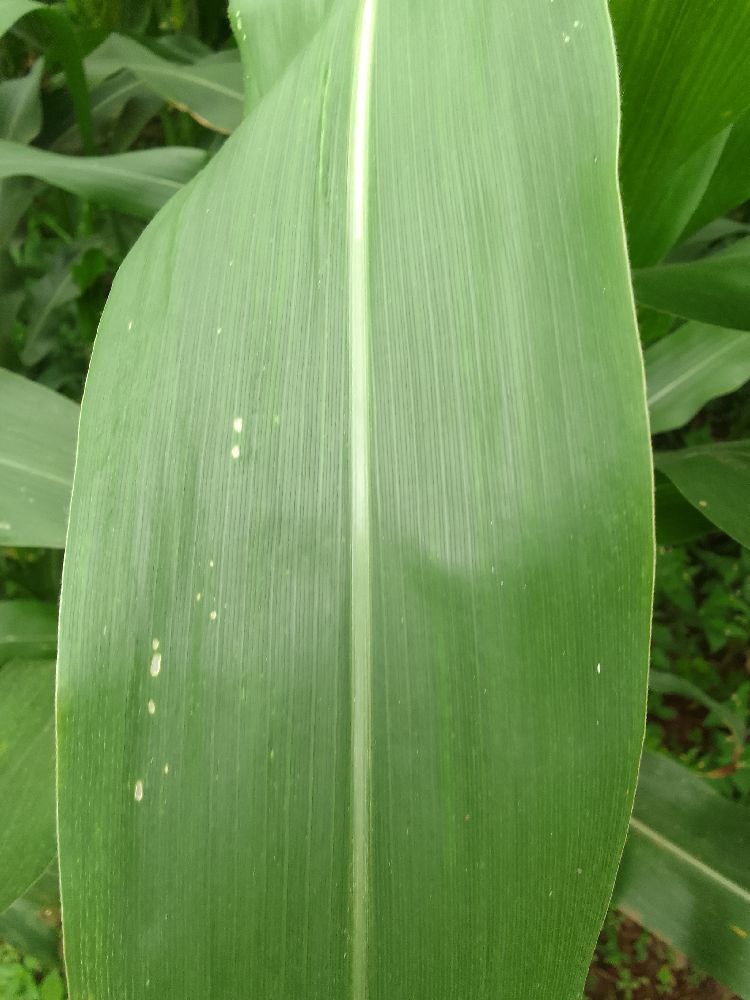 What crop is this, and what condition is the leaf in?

maize, healthy
